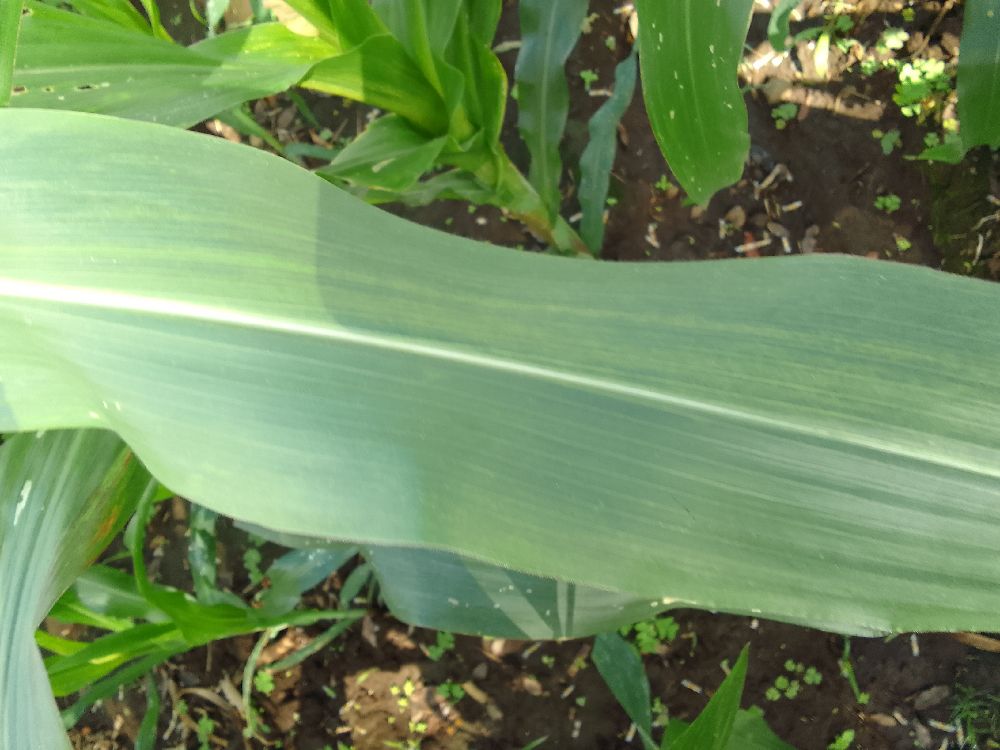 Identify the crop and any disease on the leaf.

maize, healthy
